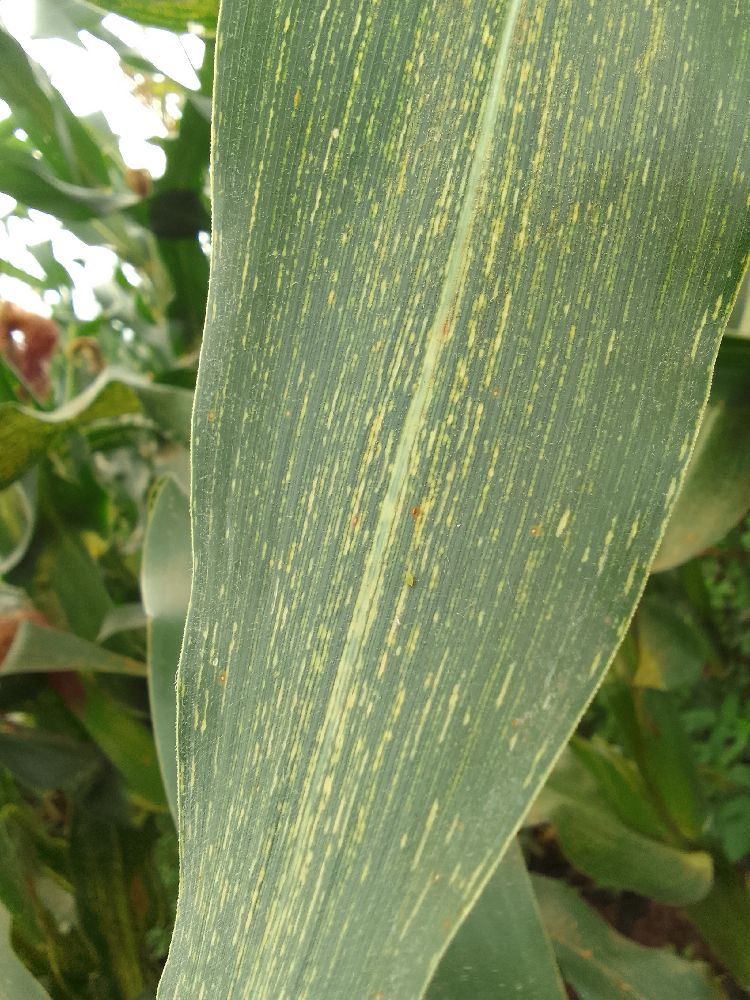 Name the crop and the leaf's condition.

maize, maize streak virus
